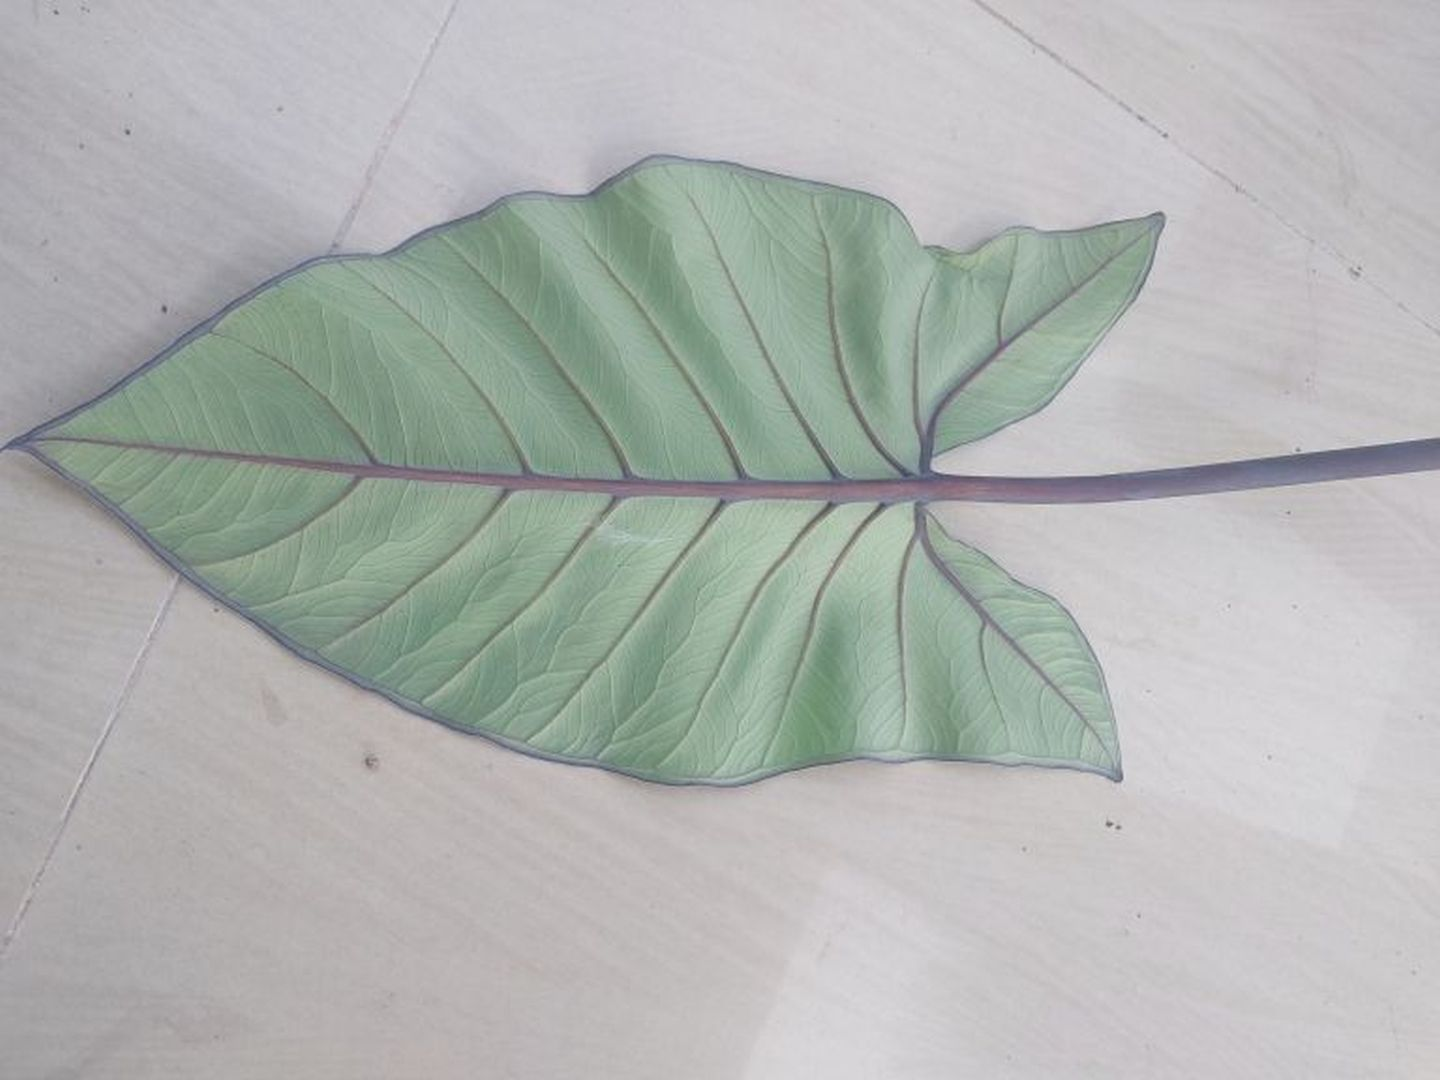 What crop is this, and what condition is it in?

taro, healthy
